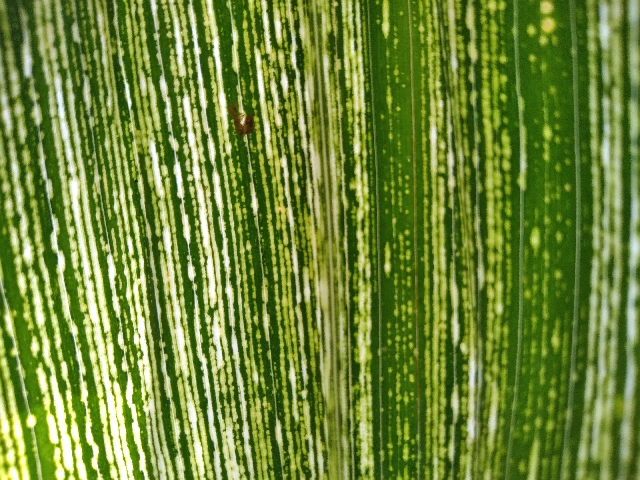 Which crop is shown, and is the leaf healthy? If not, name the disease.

maize, maize streak virus
